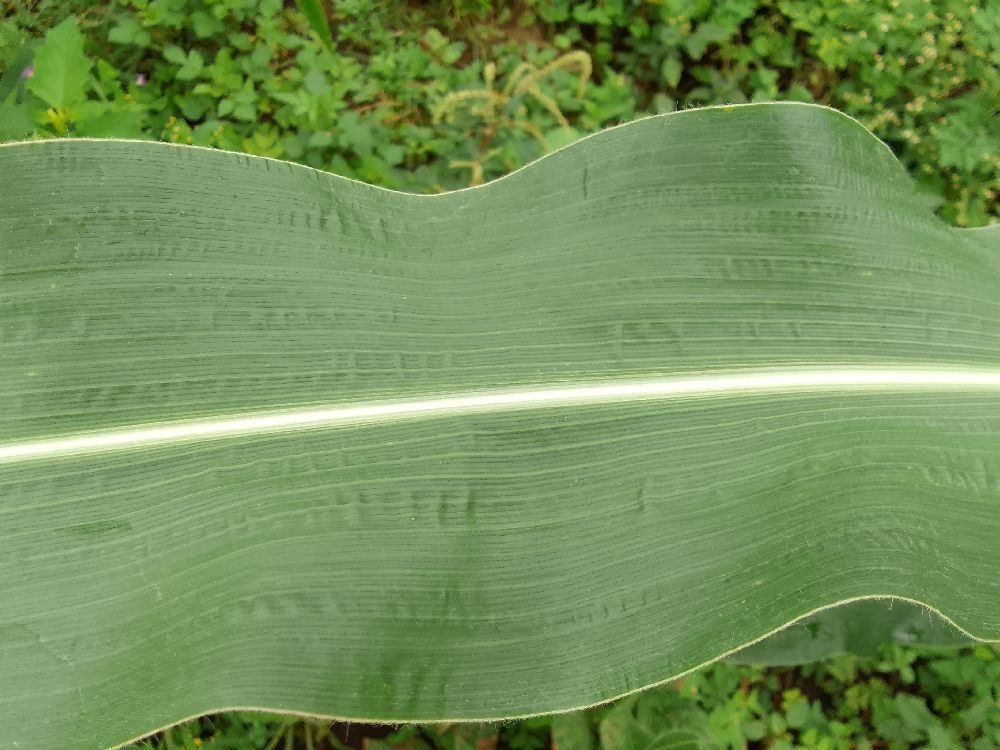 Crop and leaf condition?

maize, healthy
